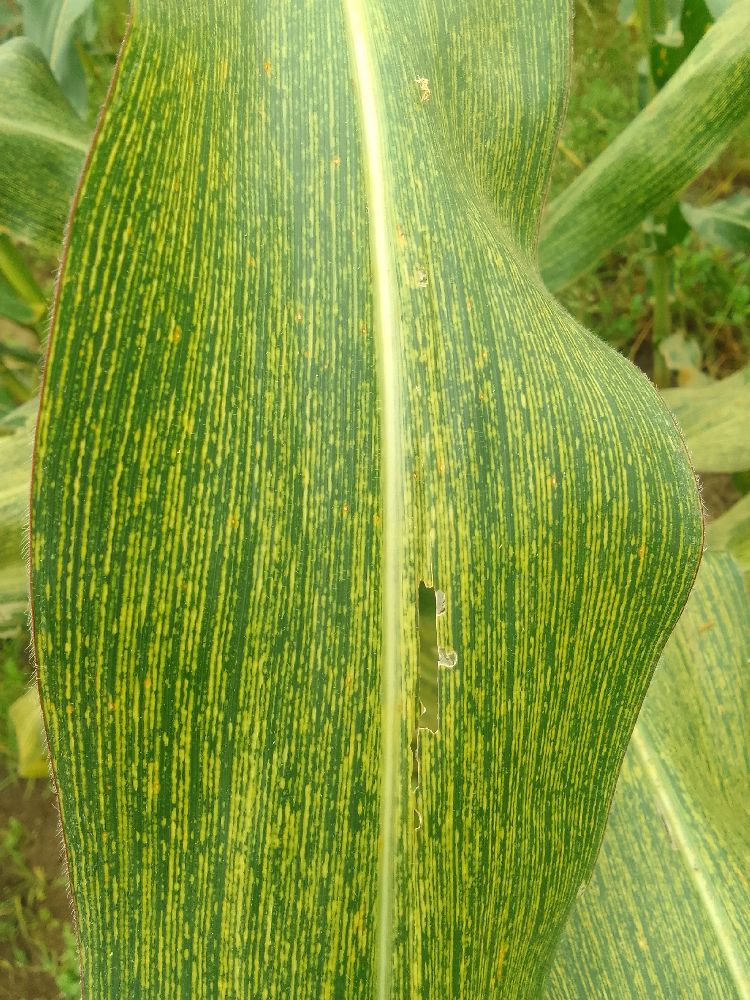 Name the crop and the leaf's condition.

maize, maize streak virus
